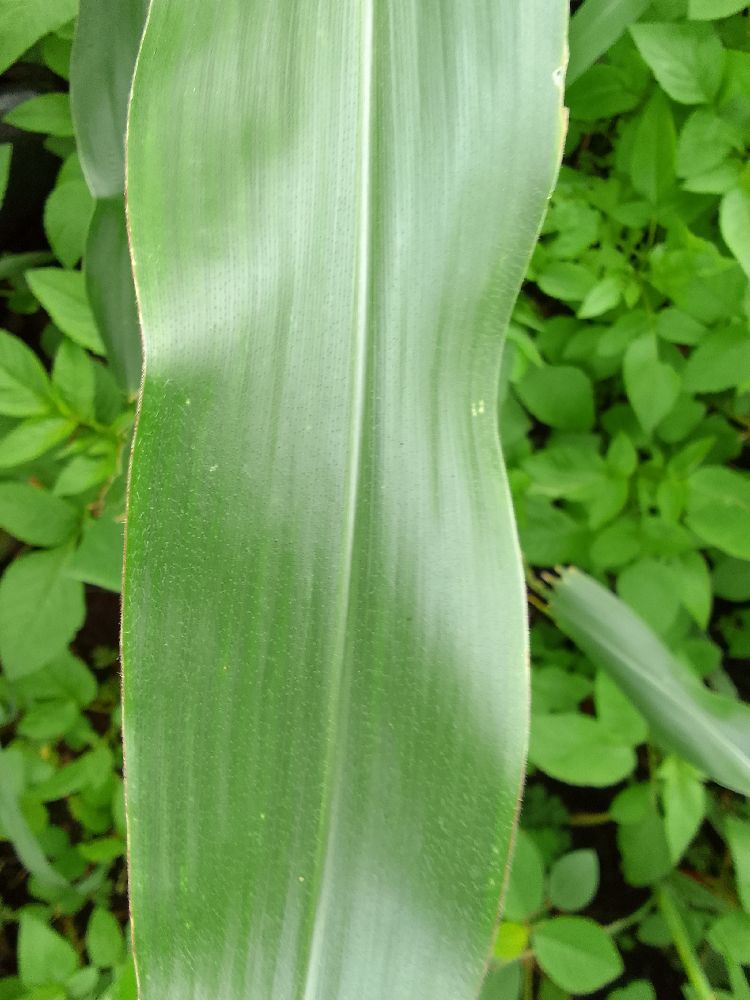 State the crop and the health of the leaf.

maize, healthy
